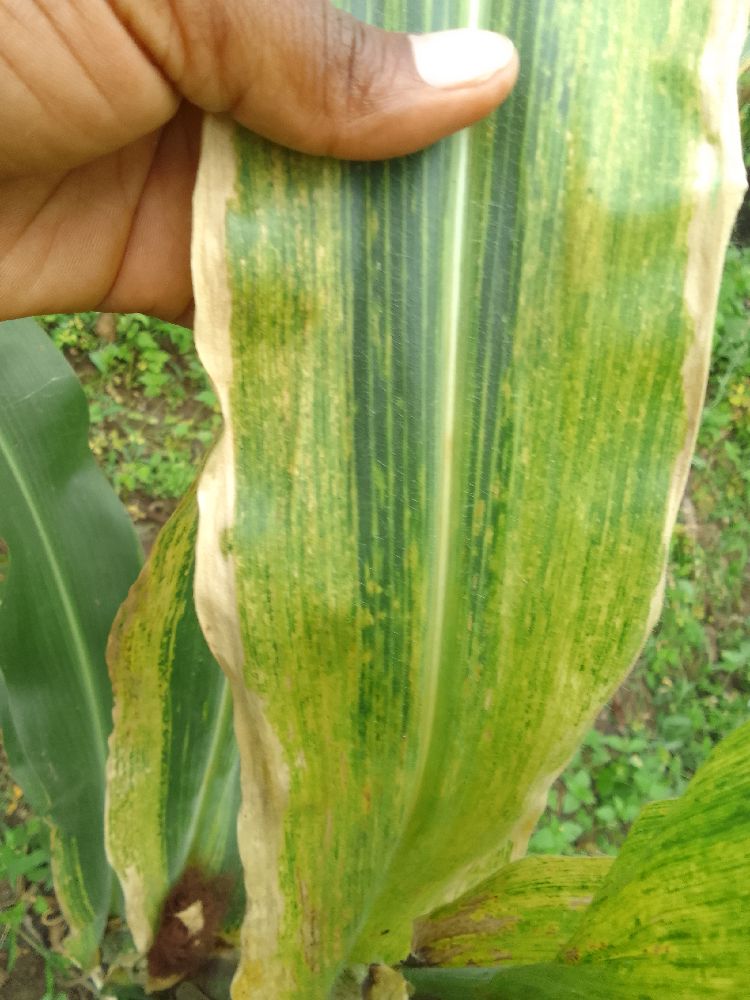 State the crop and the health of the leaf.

maize, maize lethal necrosis
